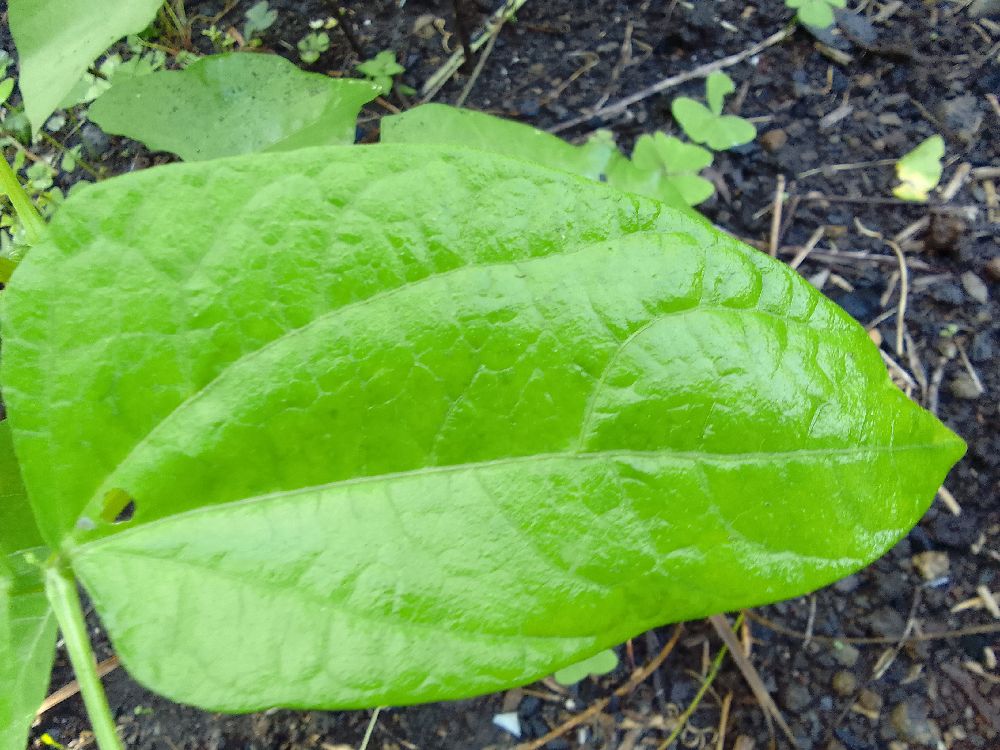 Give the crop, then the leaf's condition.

common bean, healthy
